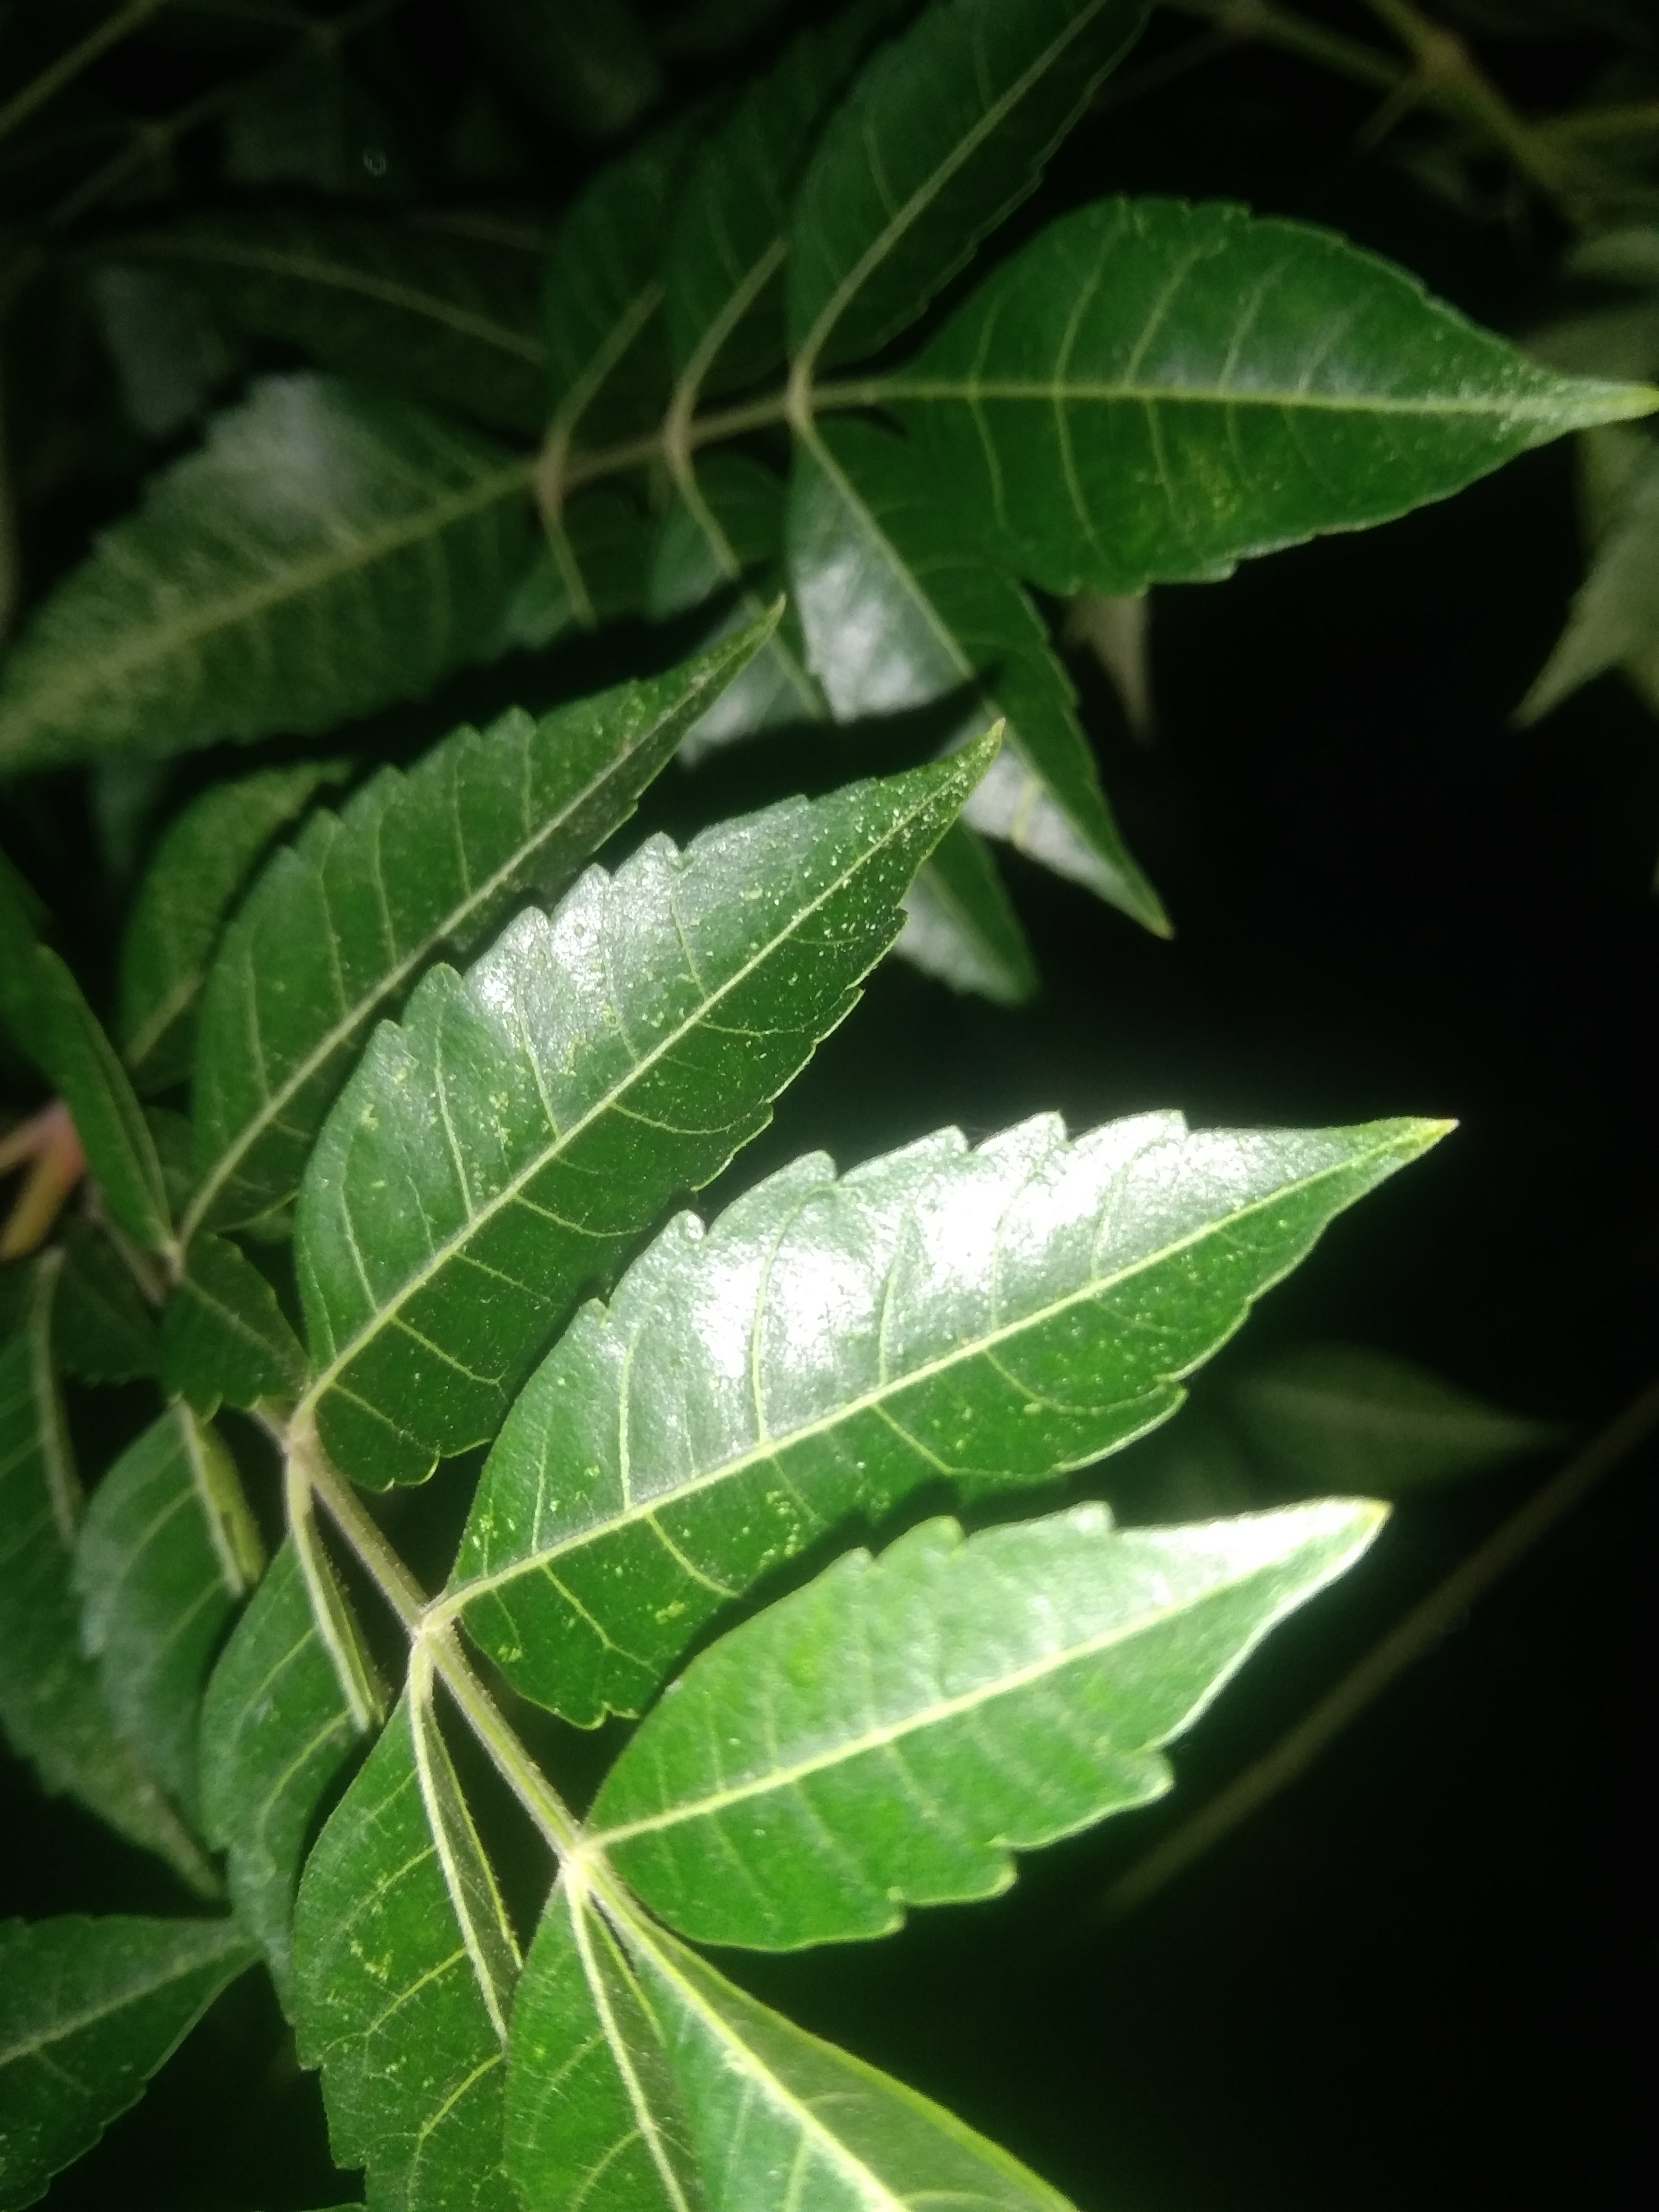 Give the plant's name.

neem
